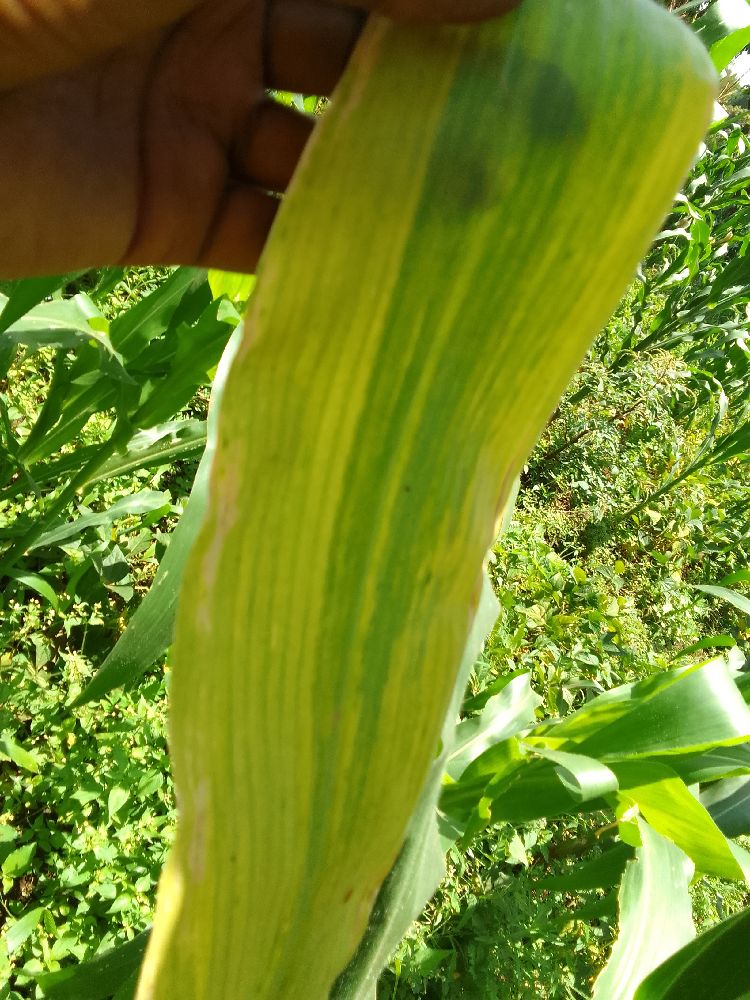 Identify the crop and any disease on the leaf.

maize, maize lethal necrosis
